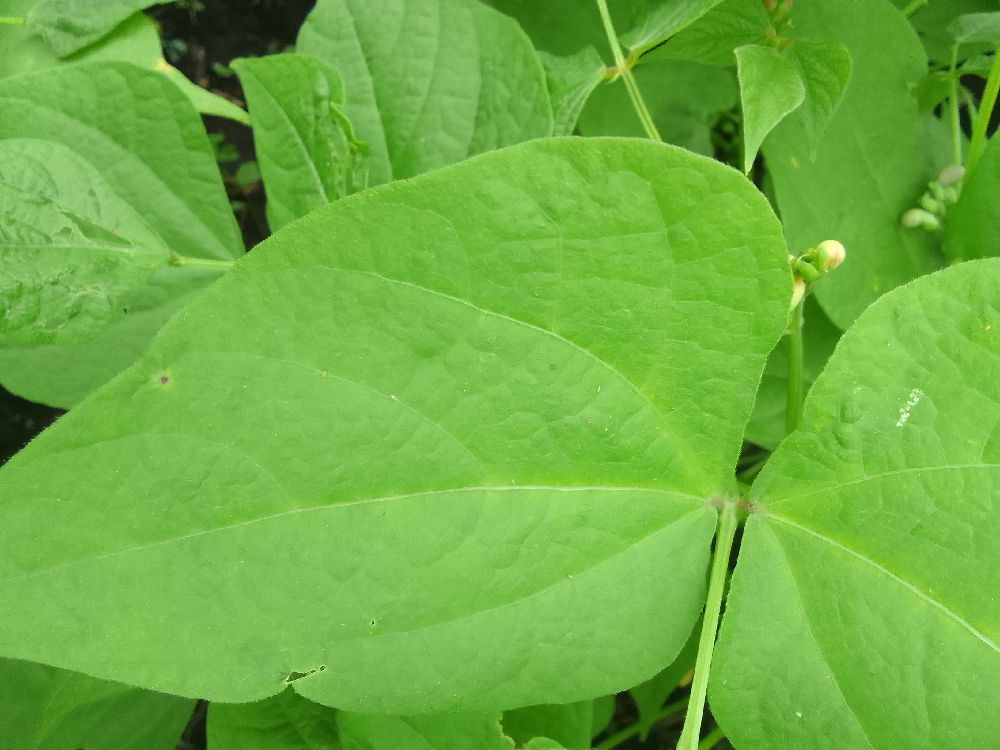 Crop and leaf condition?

common bean, healthy
